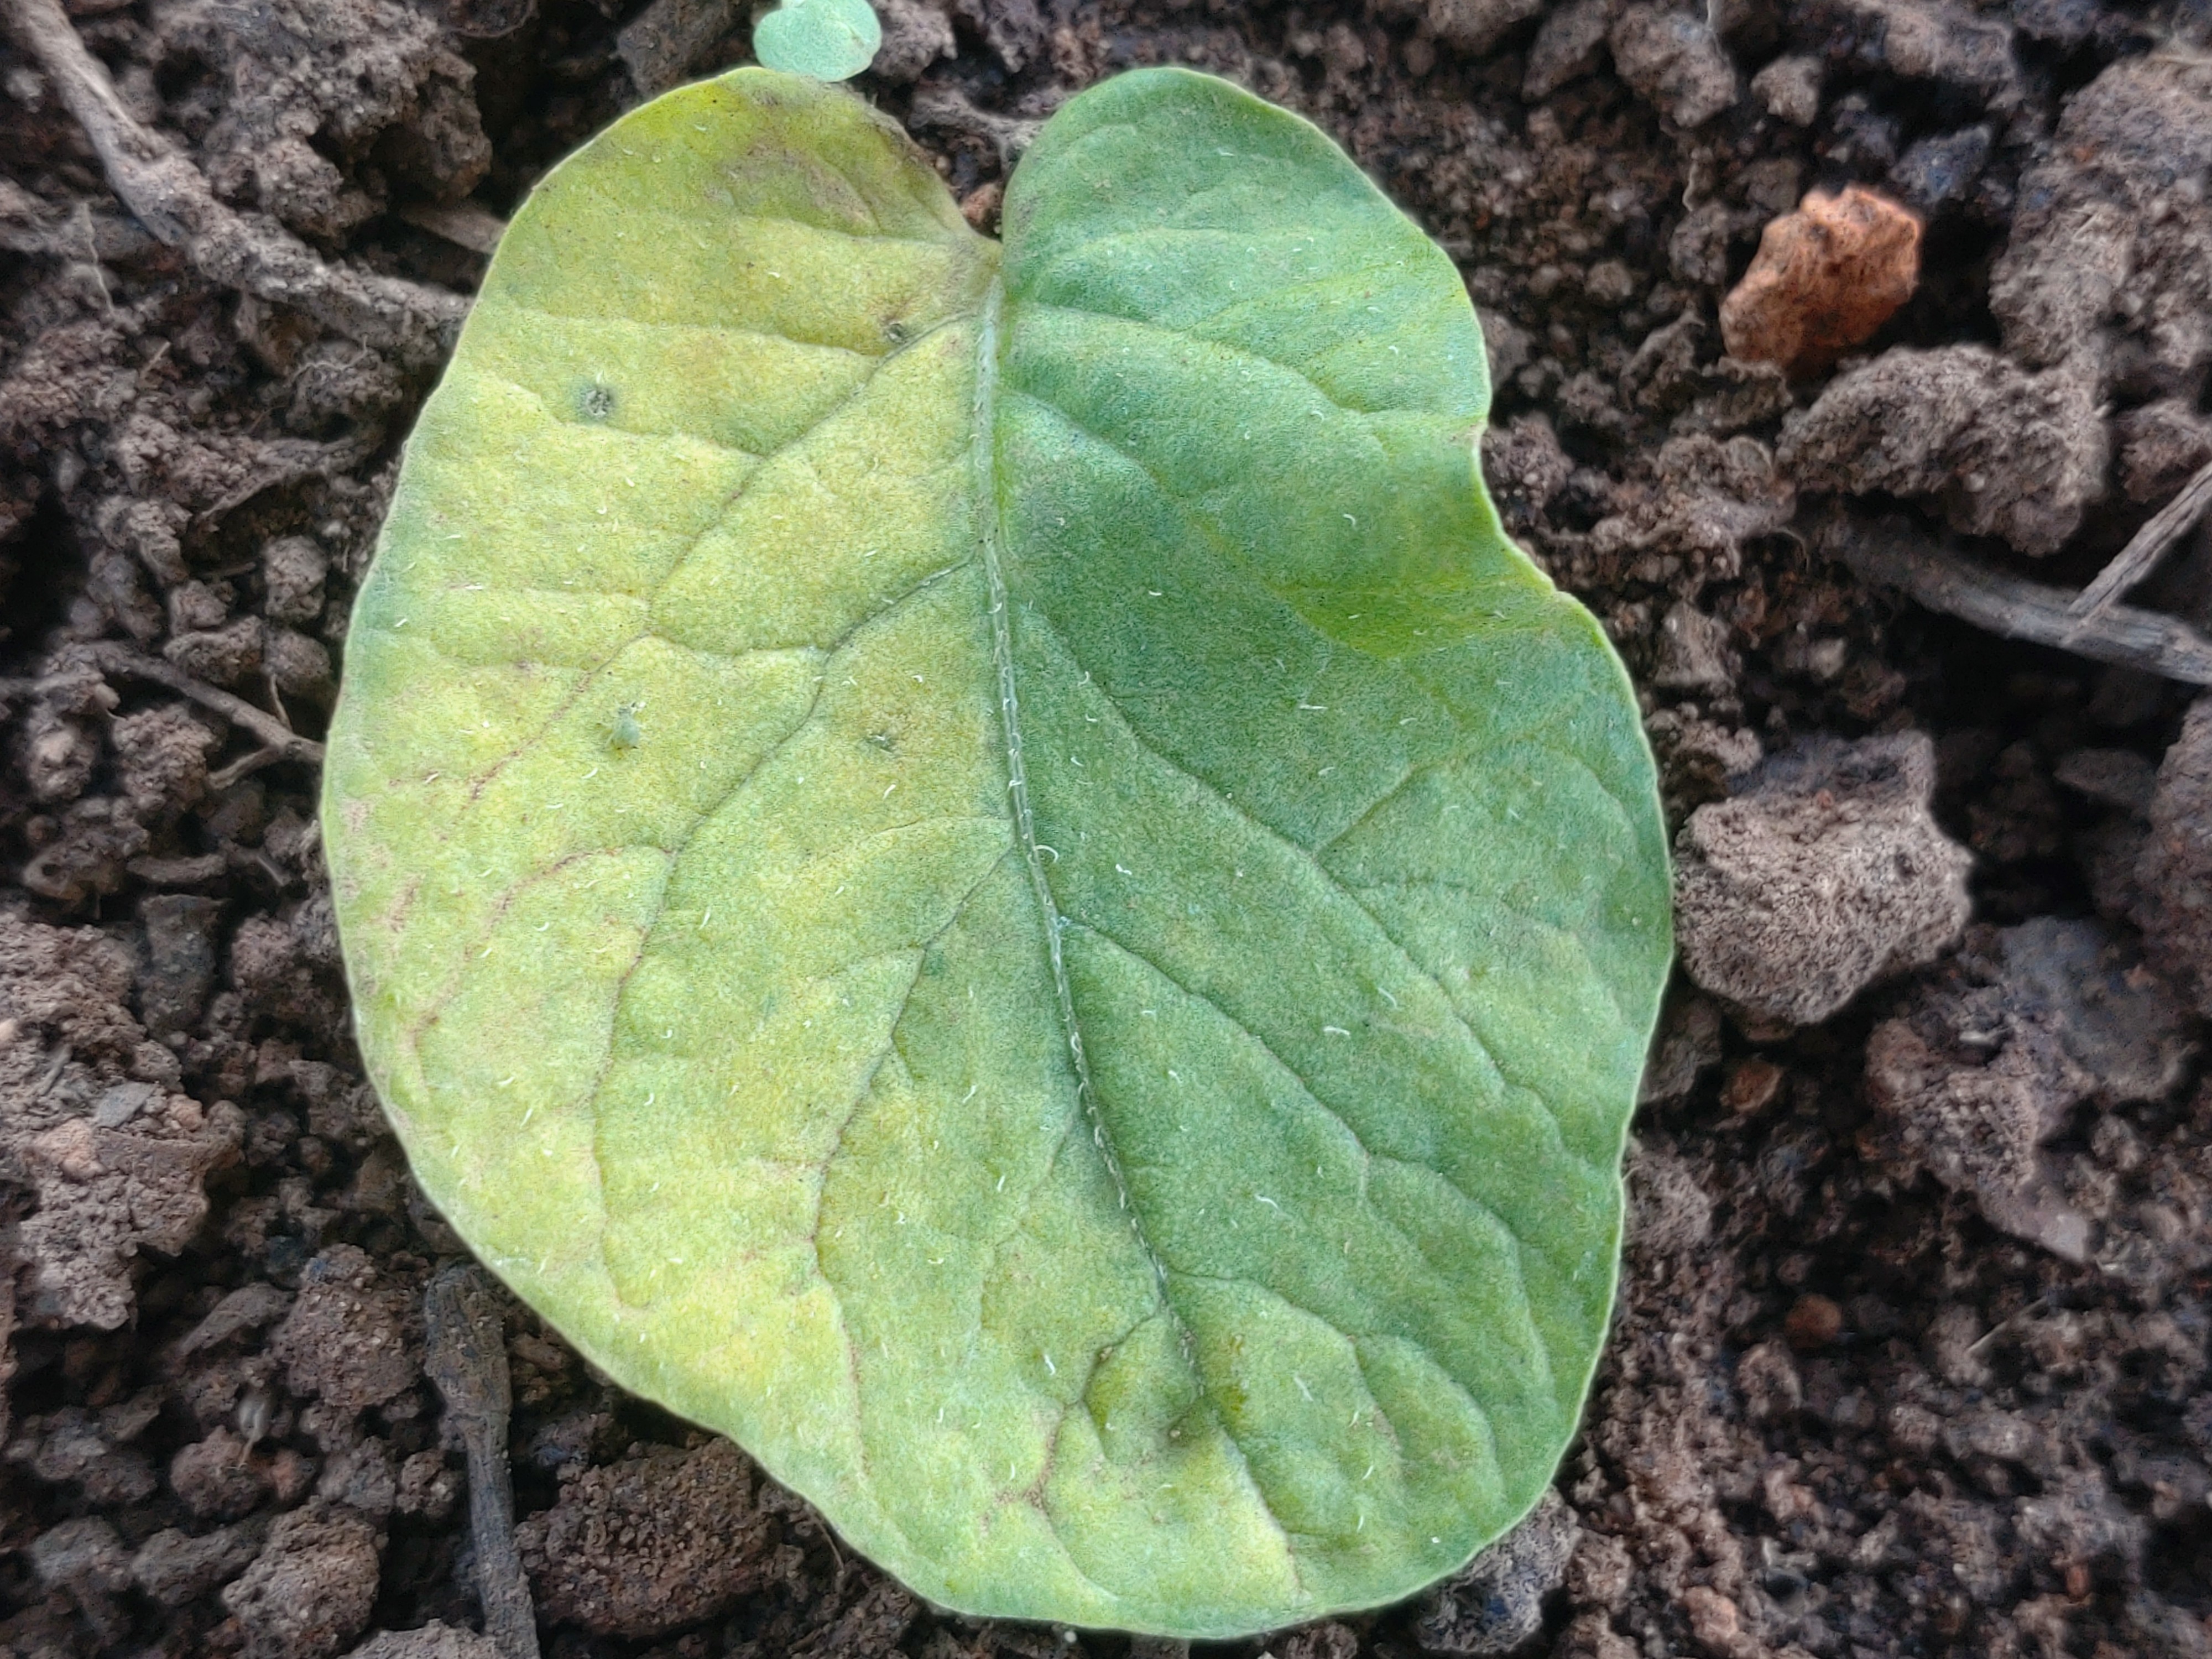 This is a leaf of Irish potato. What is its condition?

late blight
